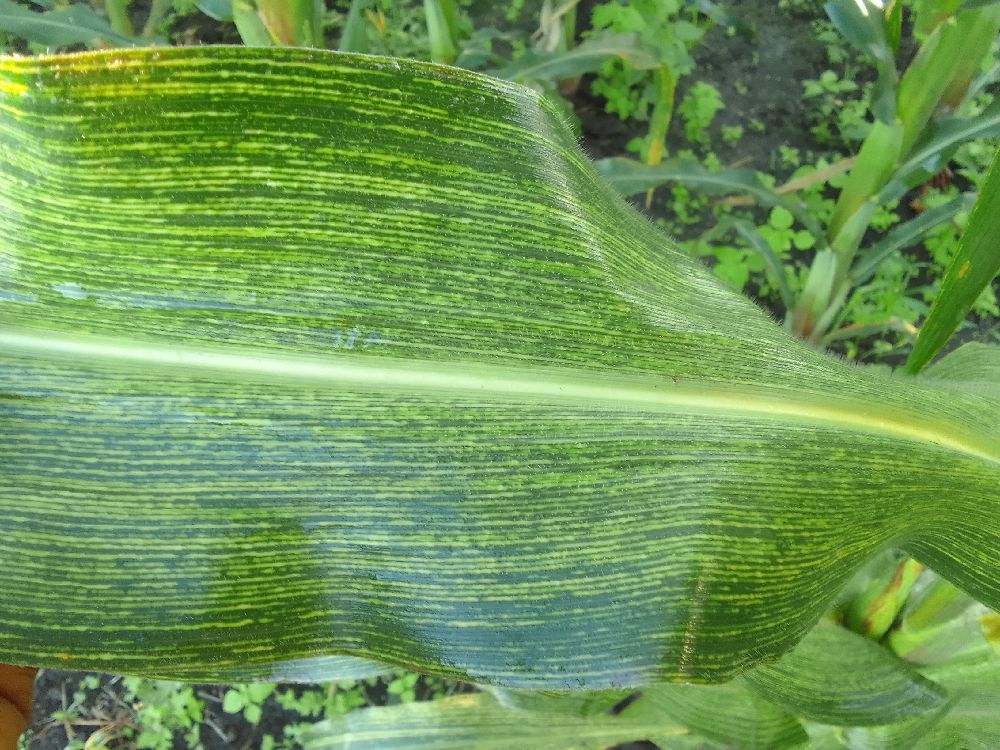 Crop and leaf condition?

maize, maize streak virus
